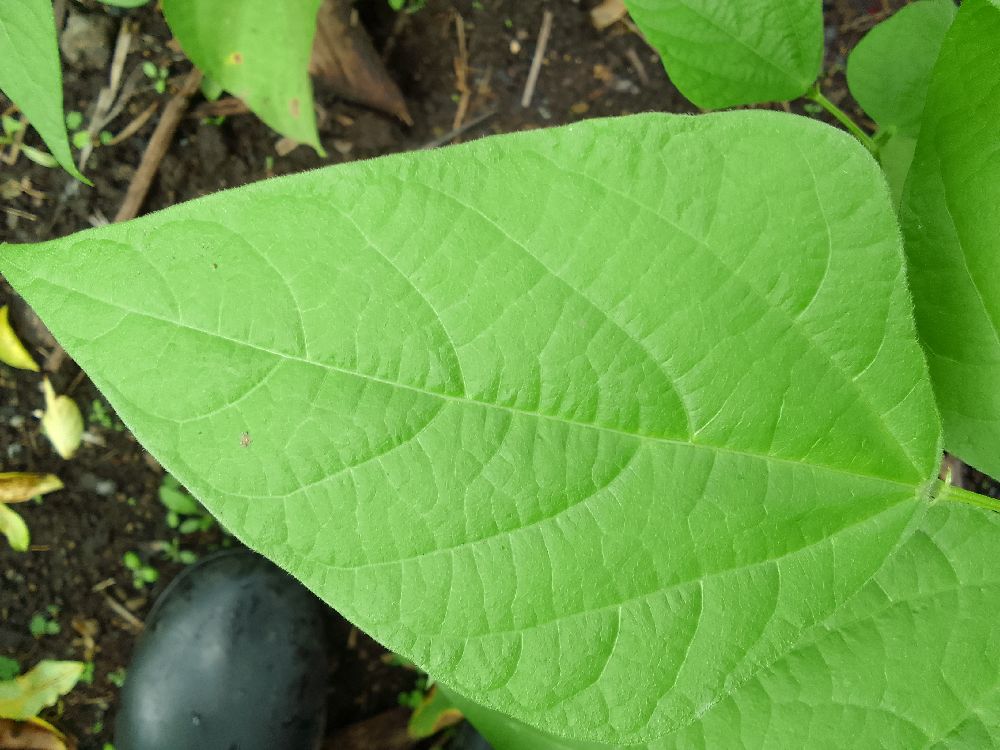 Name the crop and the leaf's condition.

common bean, healthy
